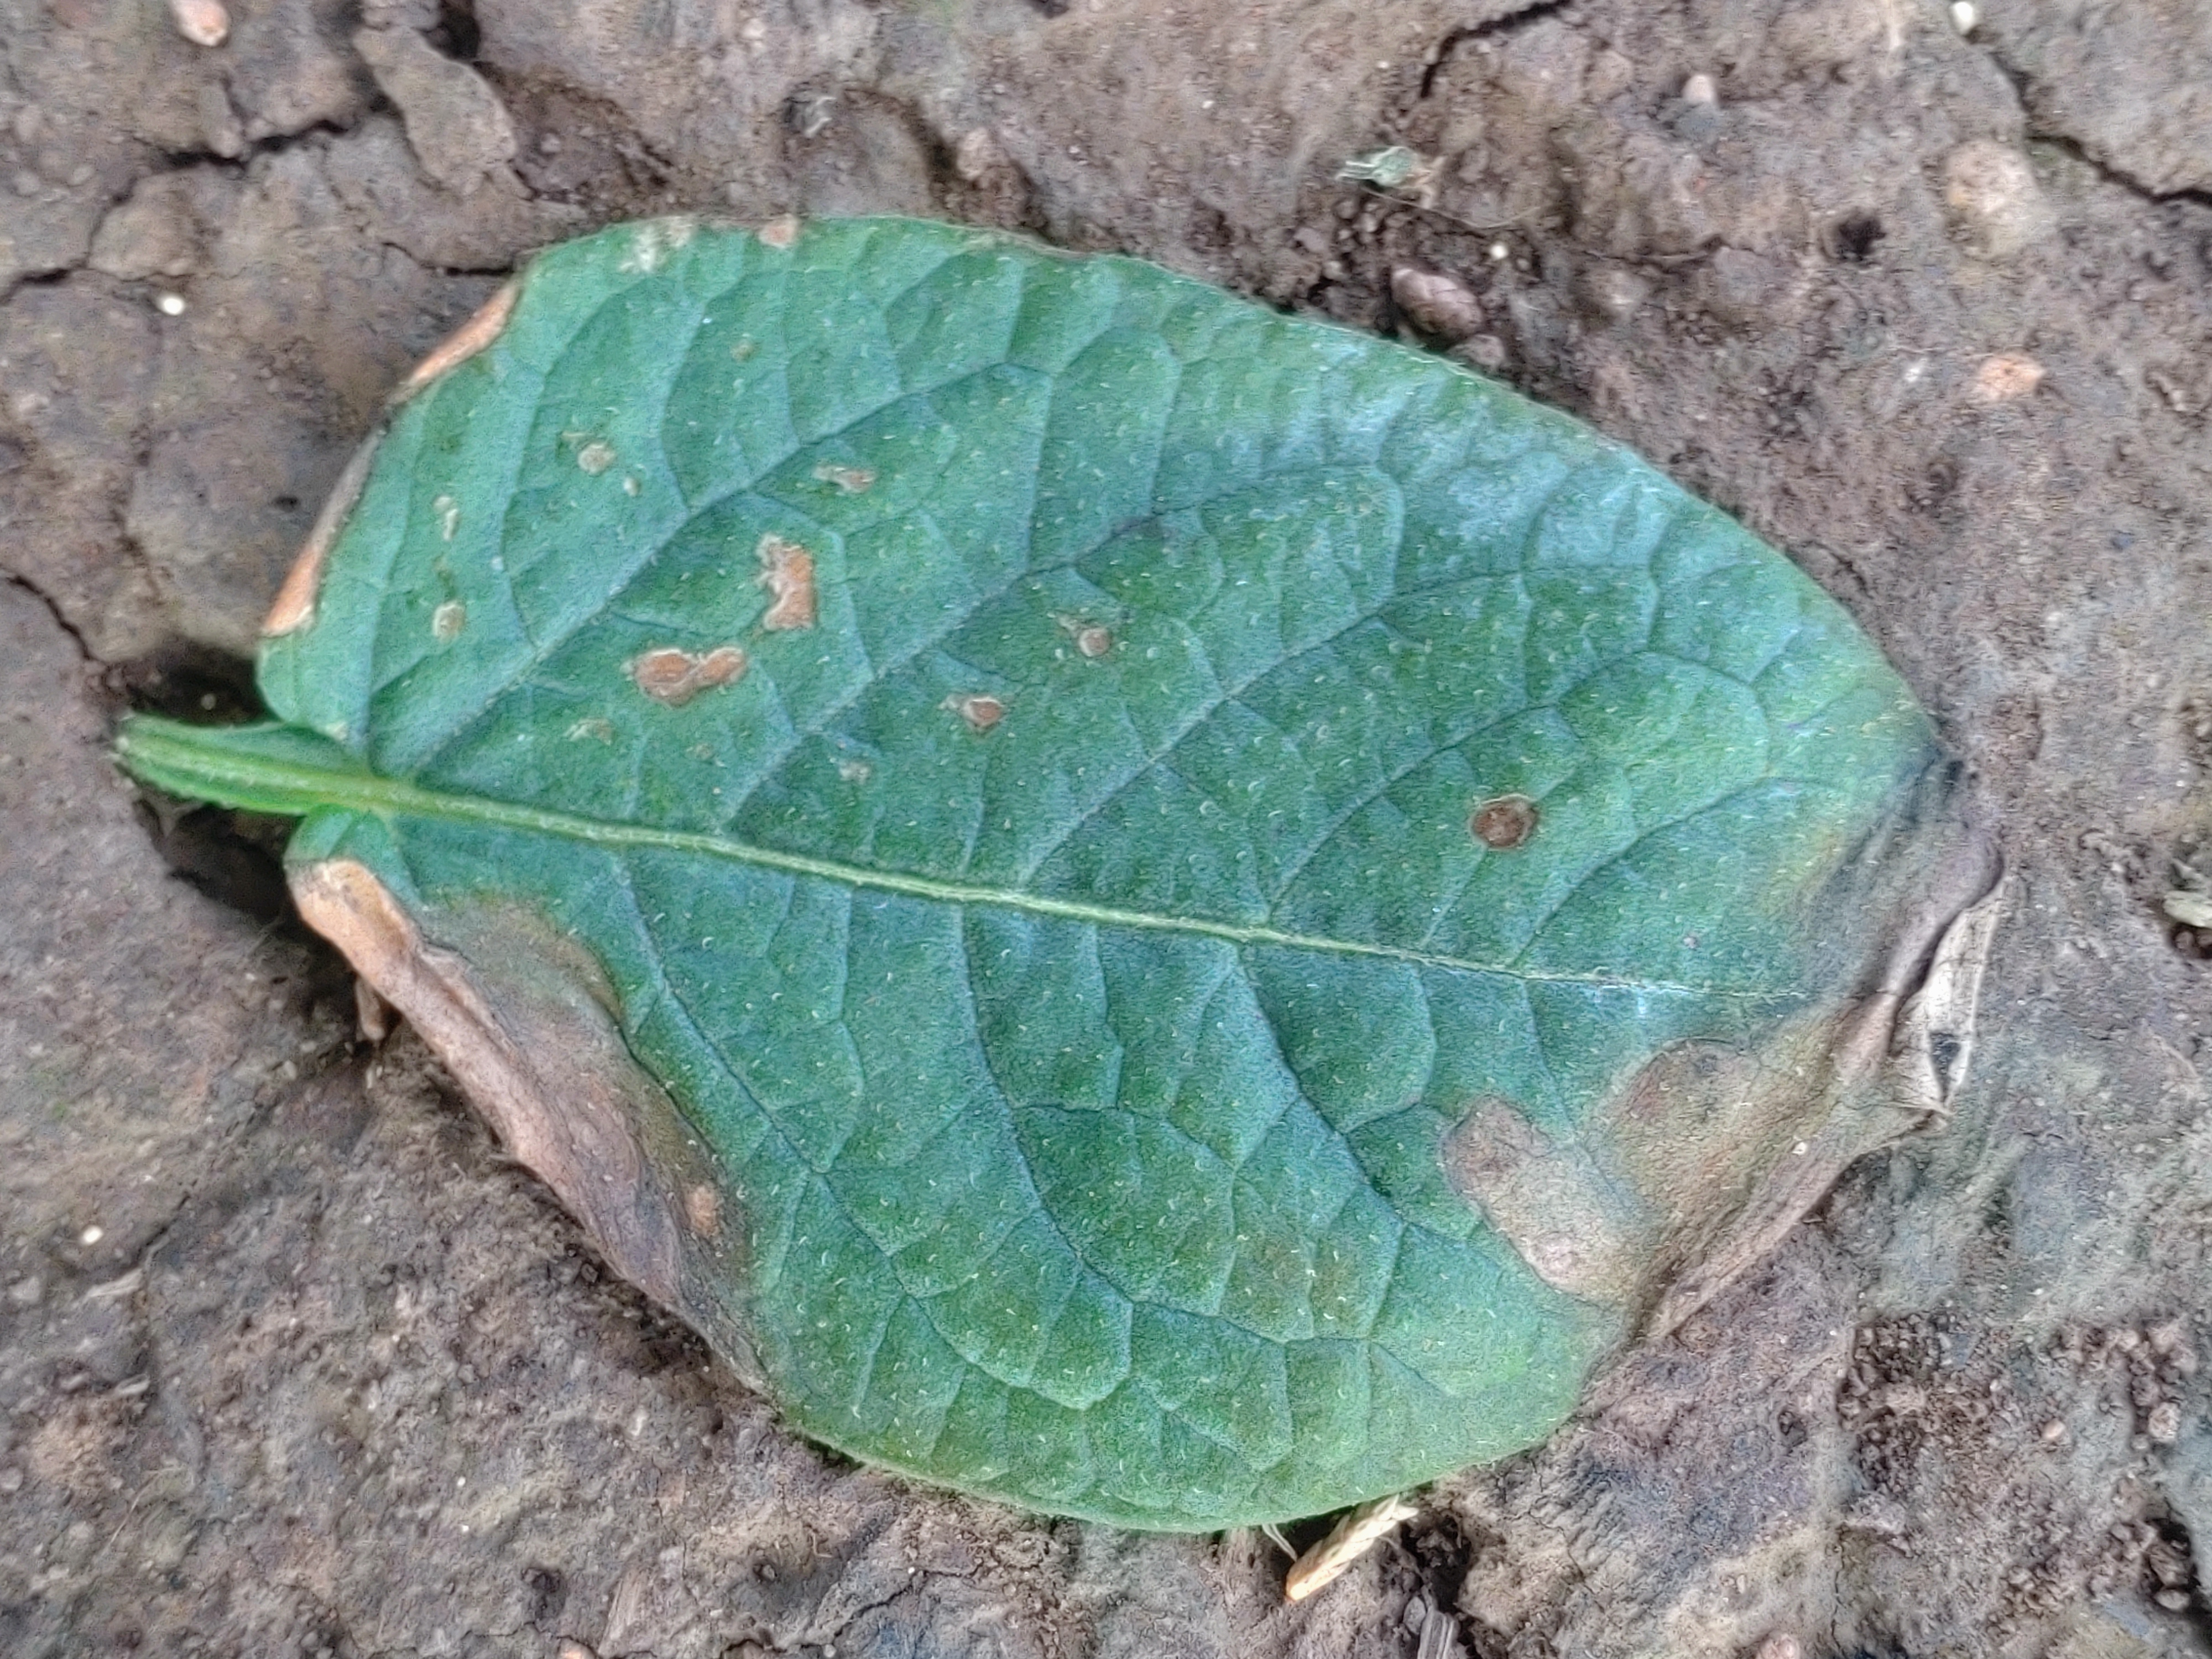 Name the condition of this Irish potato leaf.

early blight
